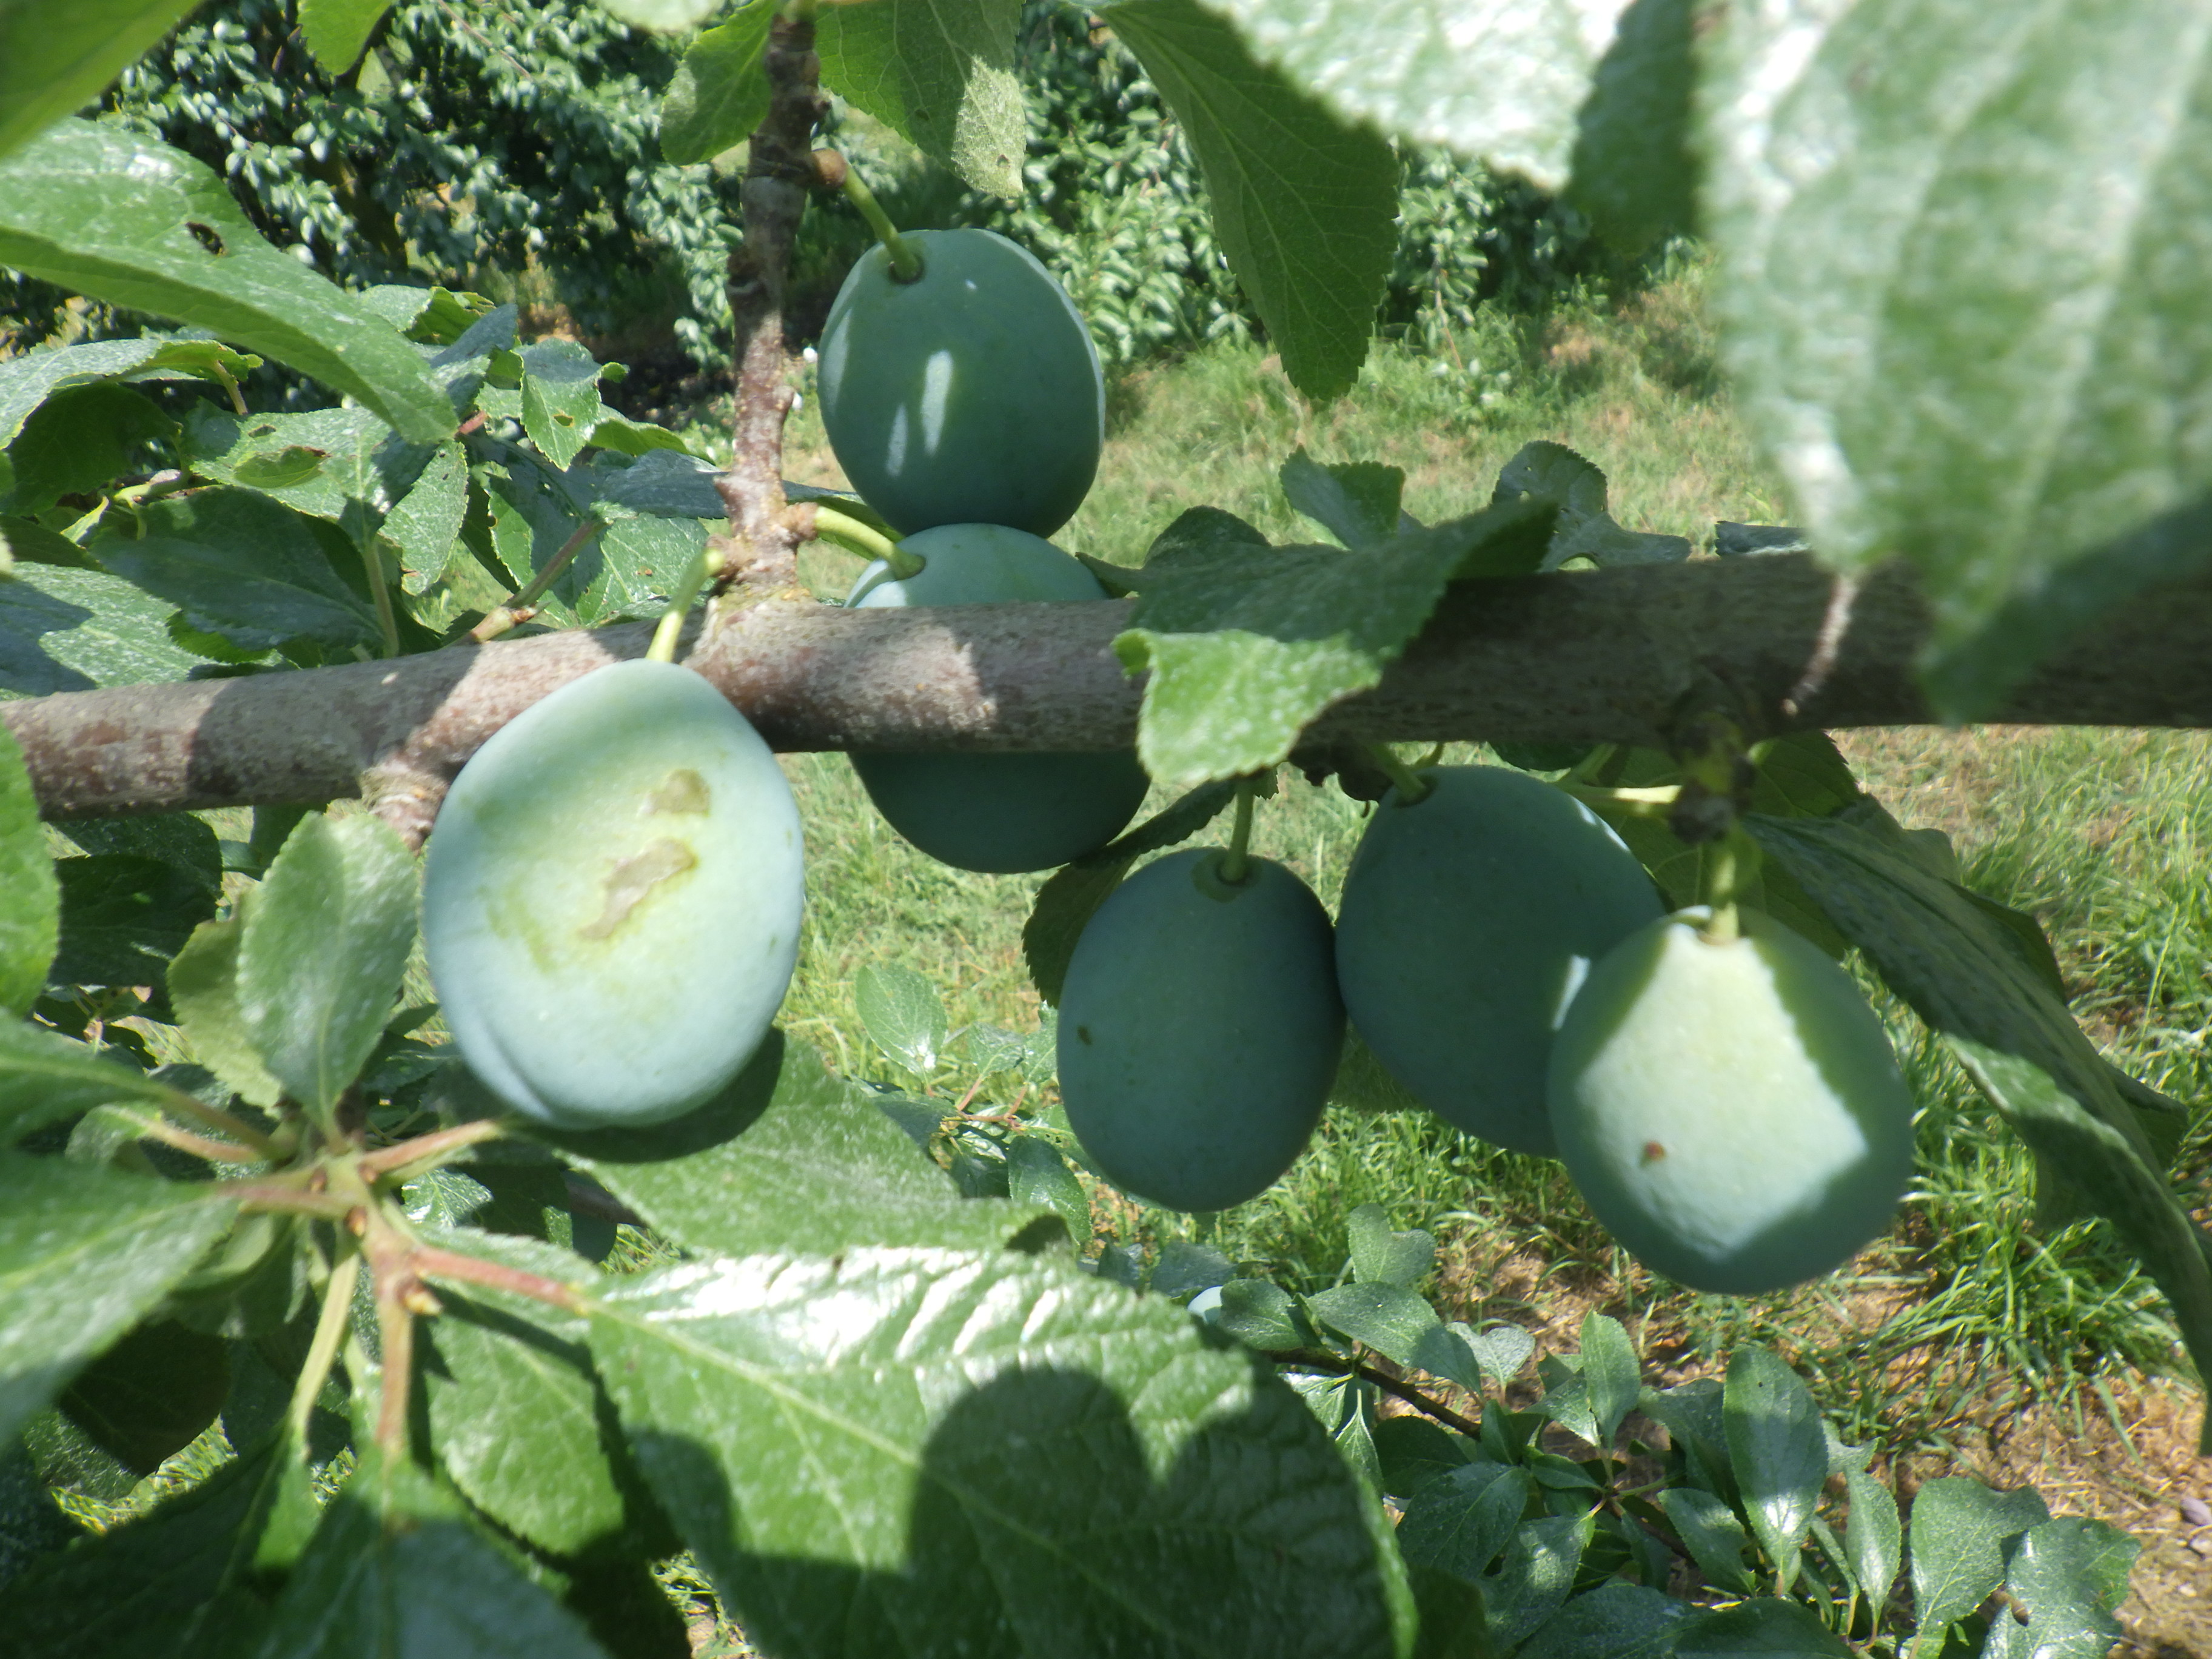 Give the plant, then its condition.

plum, shot hole disease, sunburn
